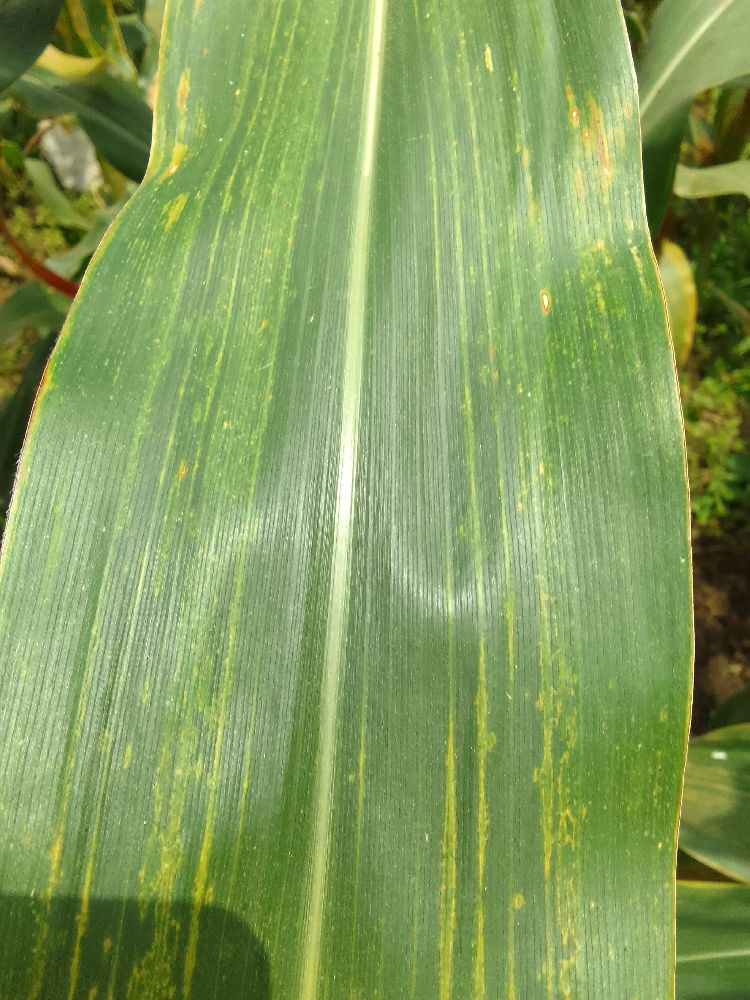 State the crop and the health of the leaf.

maize, maize lethal necrosis
